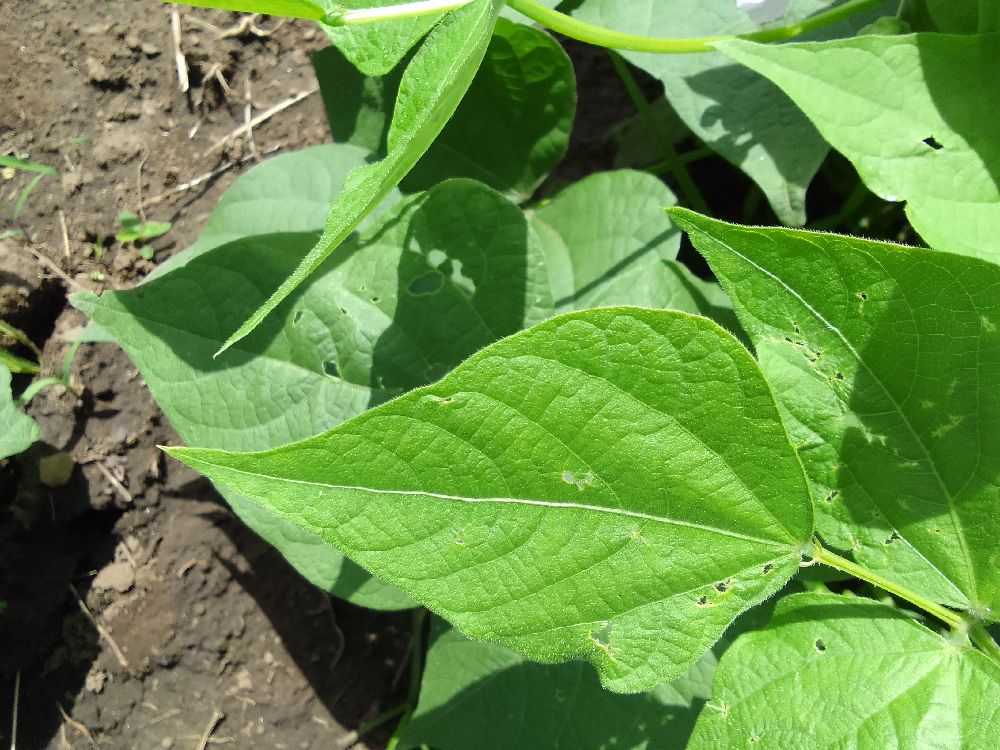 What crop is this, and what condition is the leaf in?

common bean, healthy
